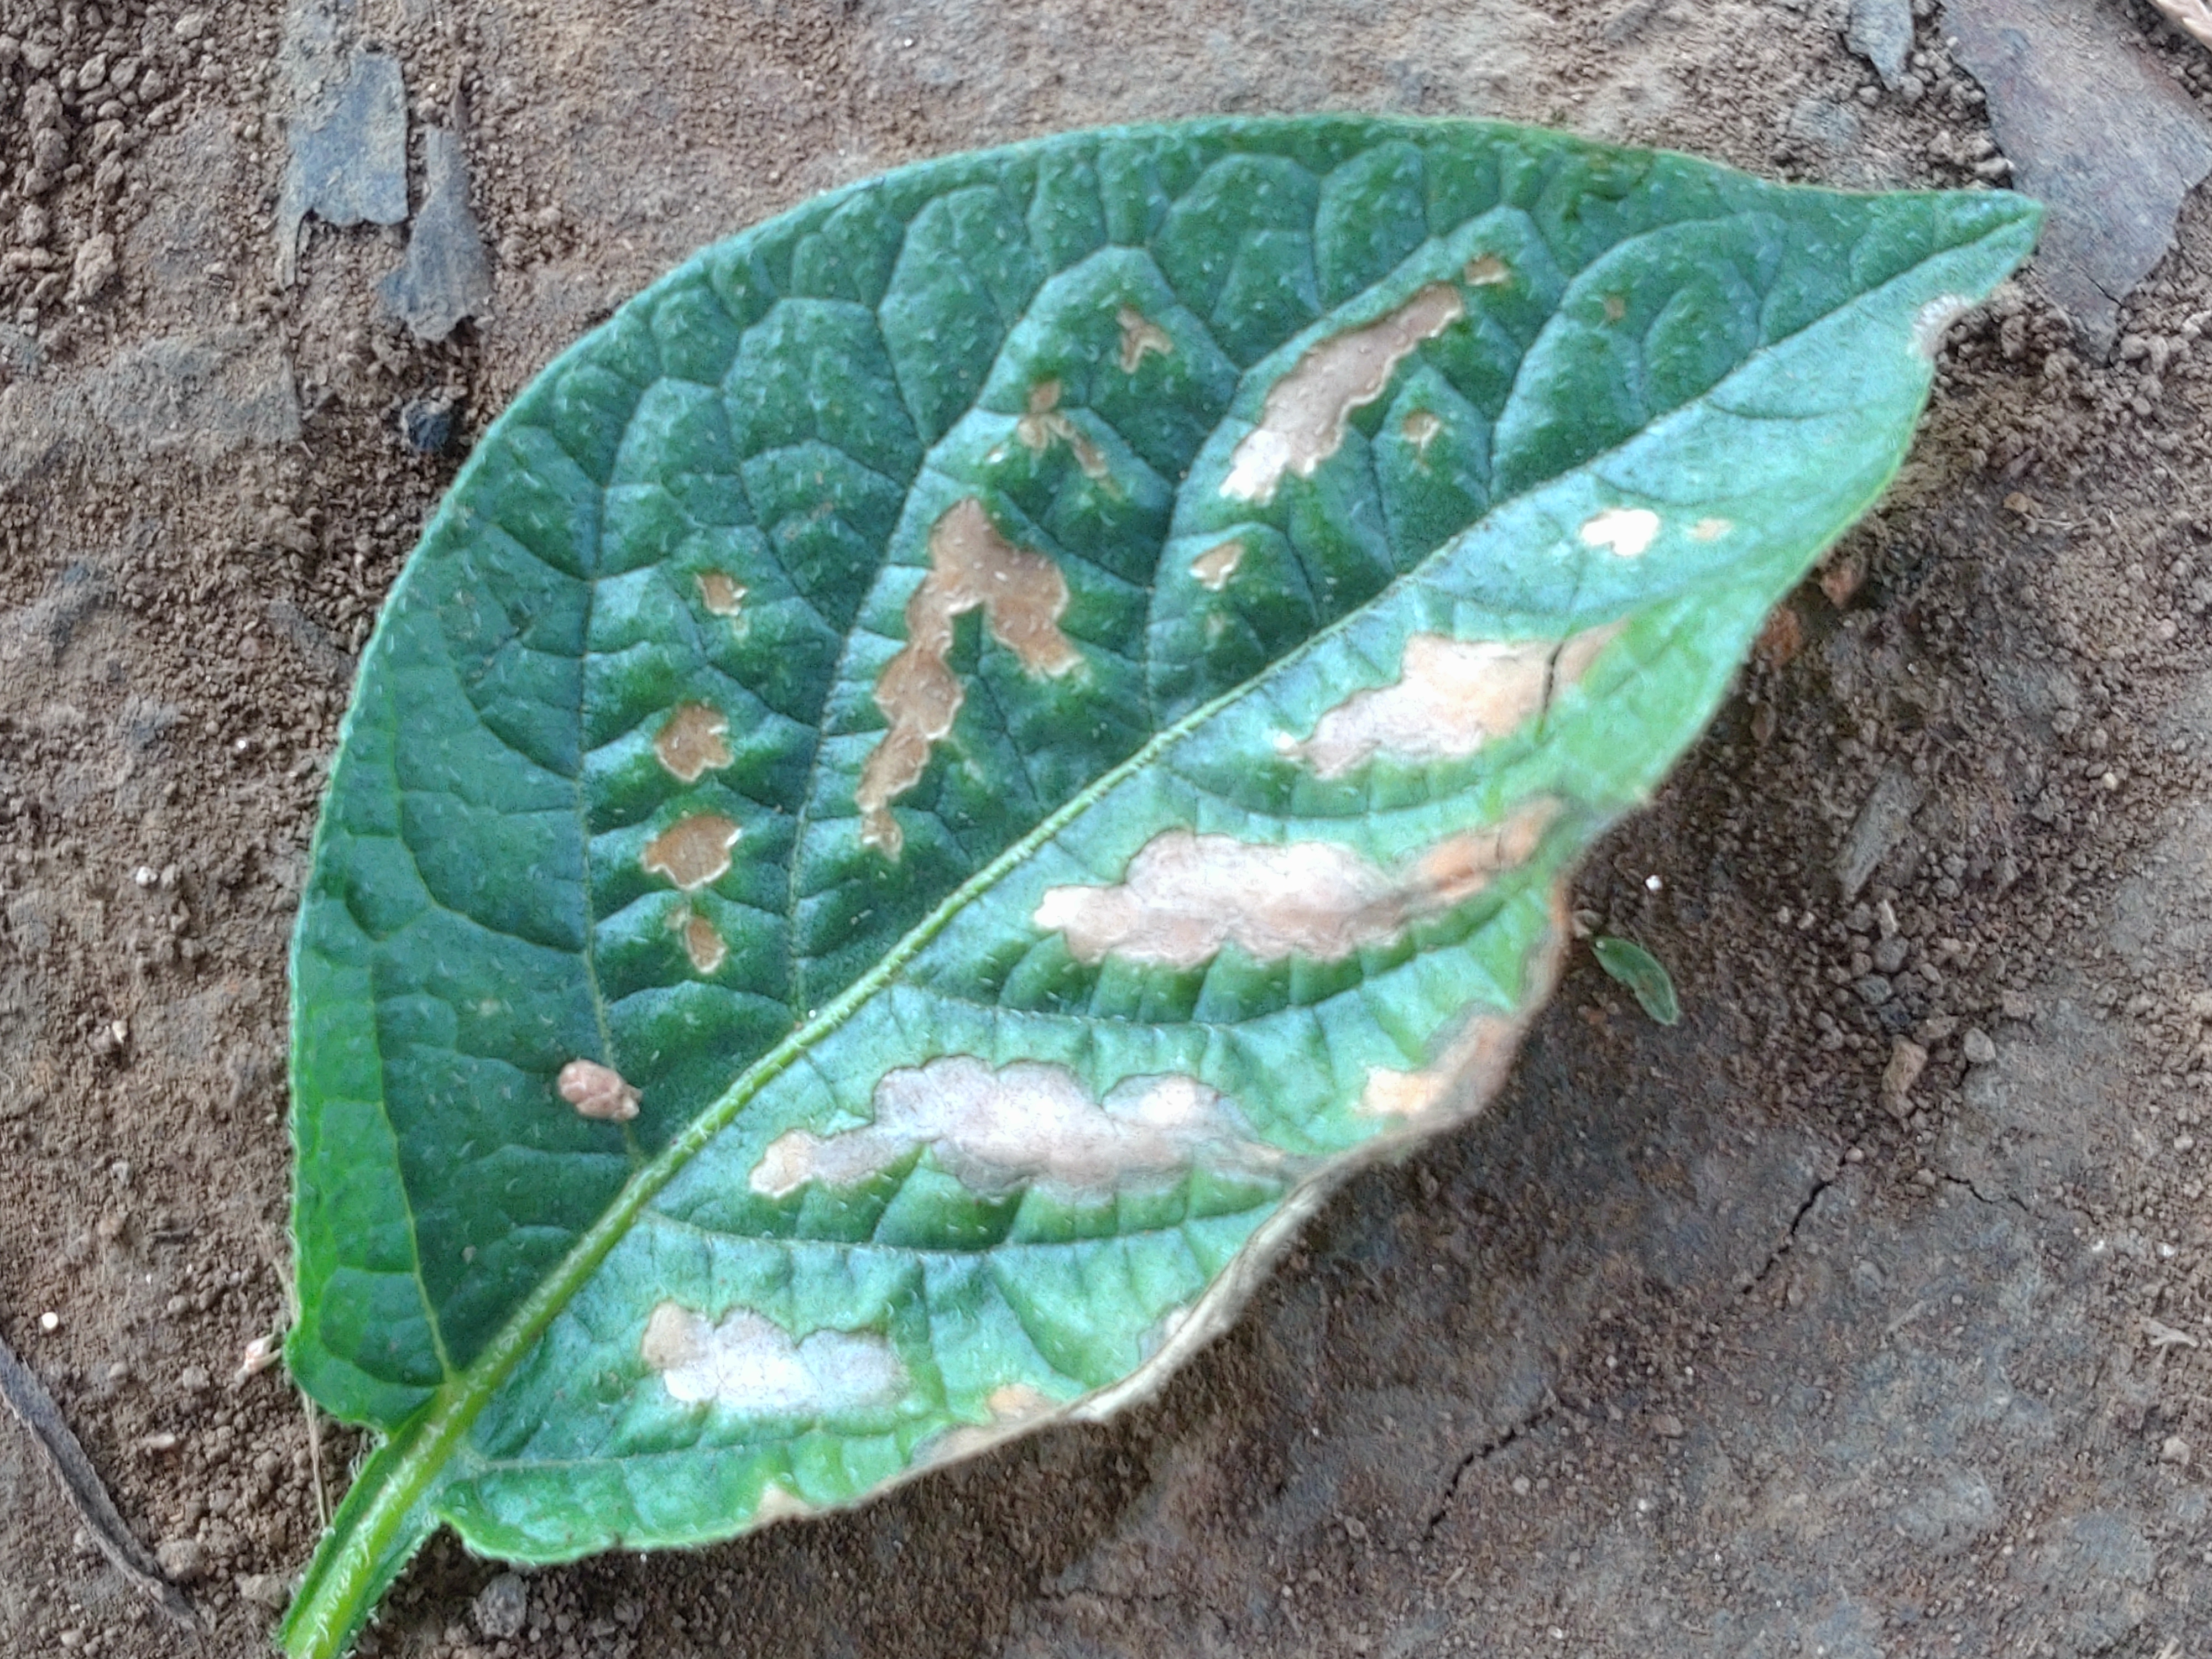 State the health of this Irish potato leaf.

early blight
